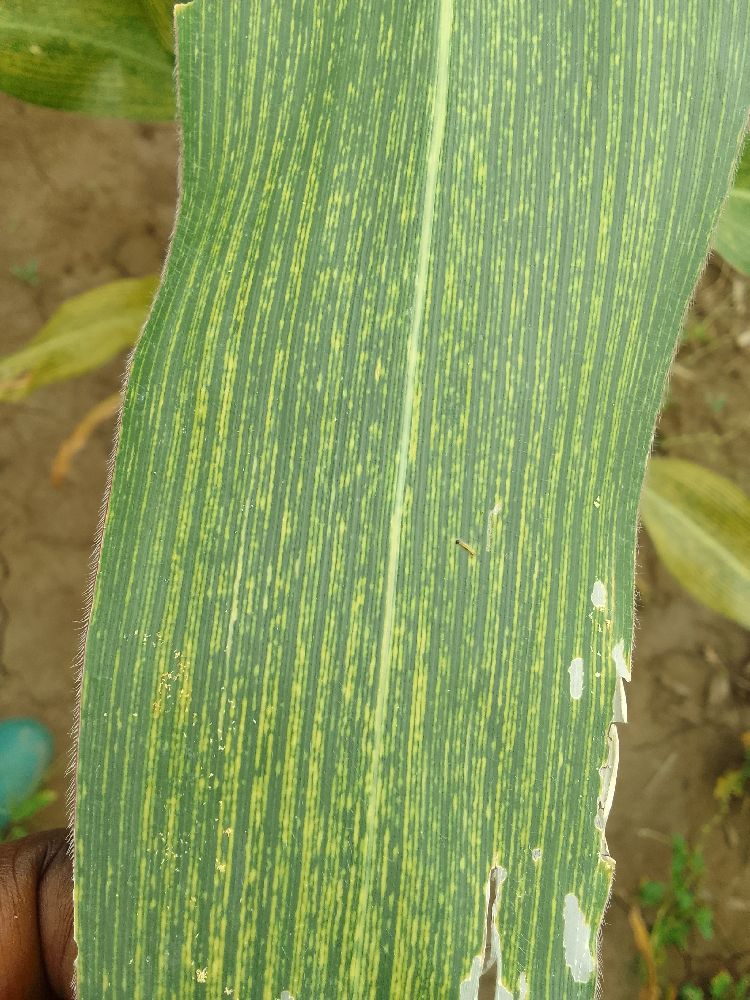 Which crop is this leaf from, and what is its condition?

maize, maize streak virus
